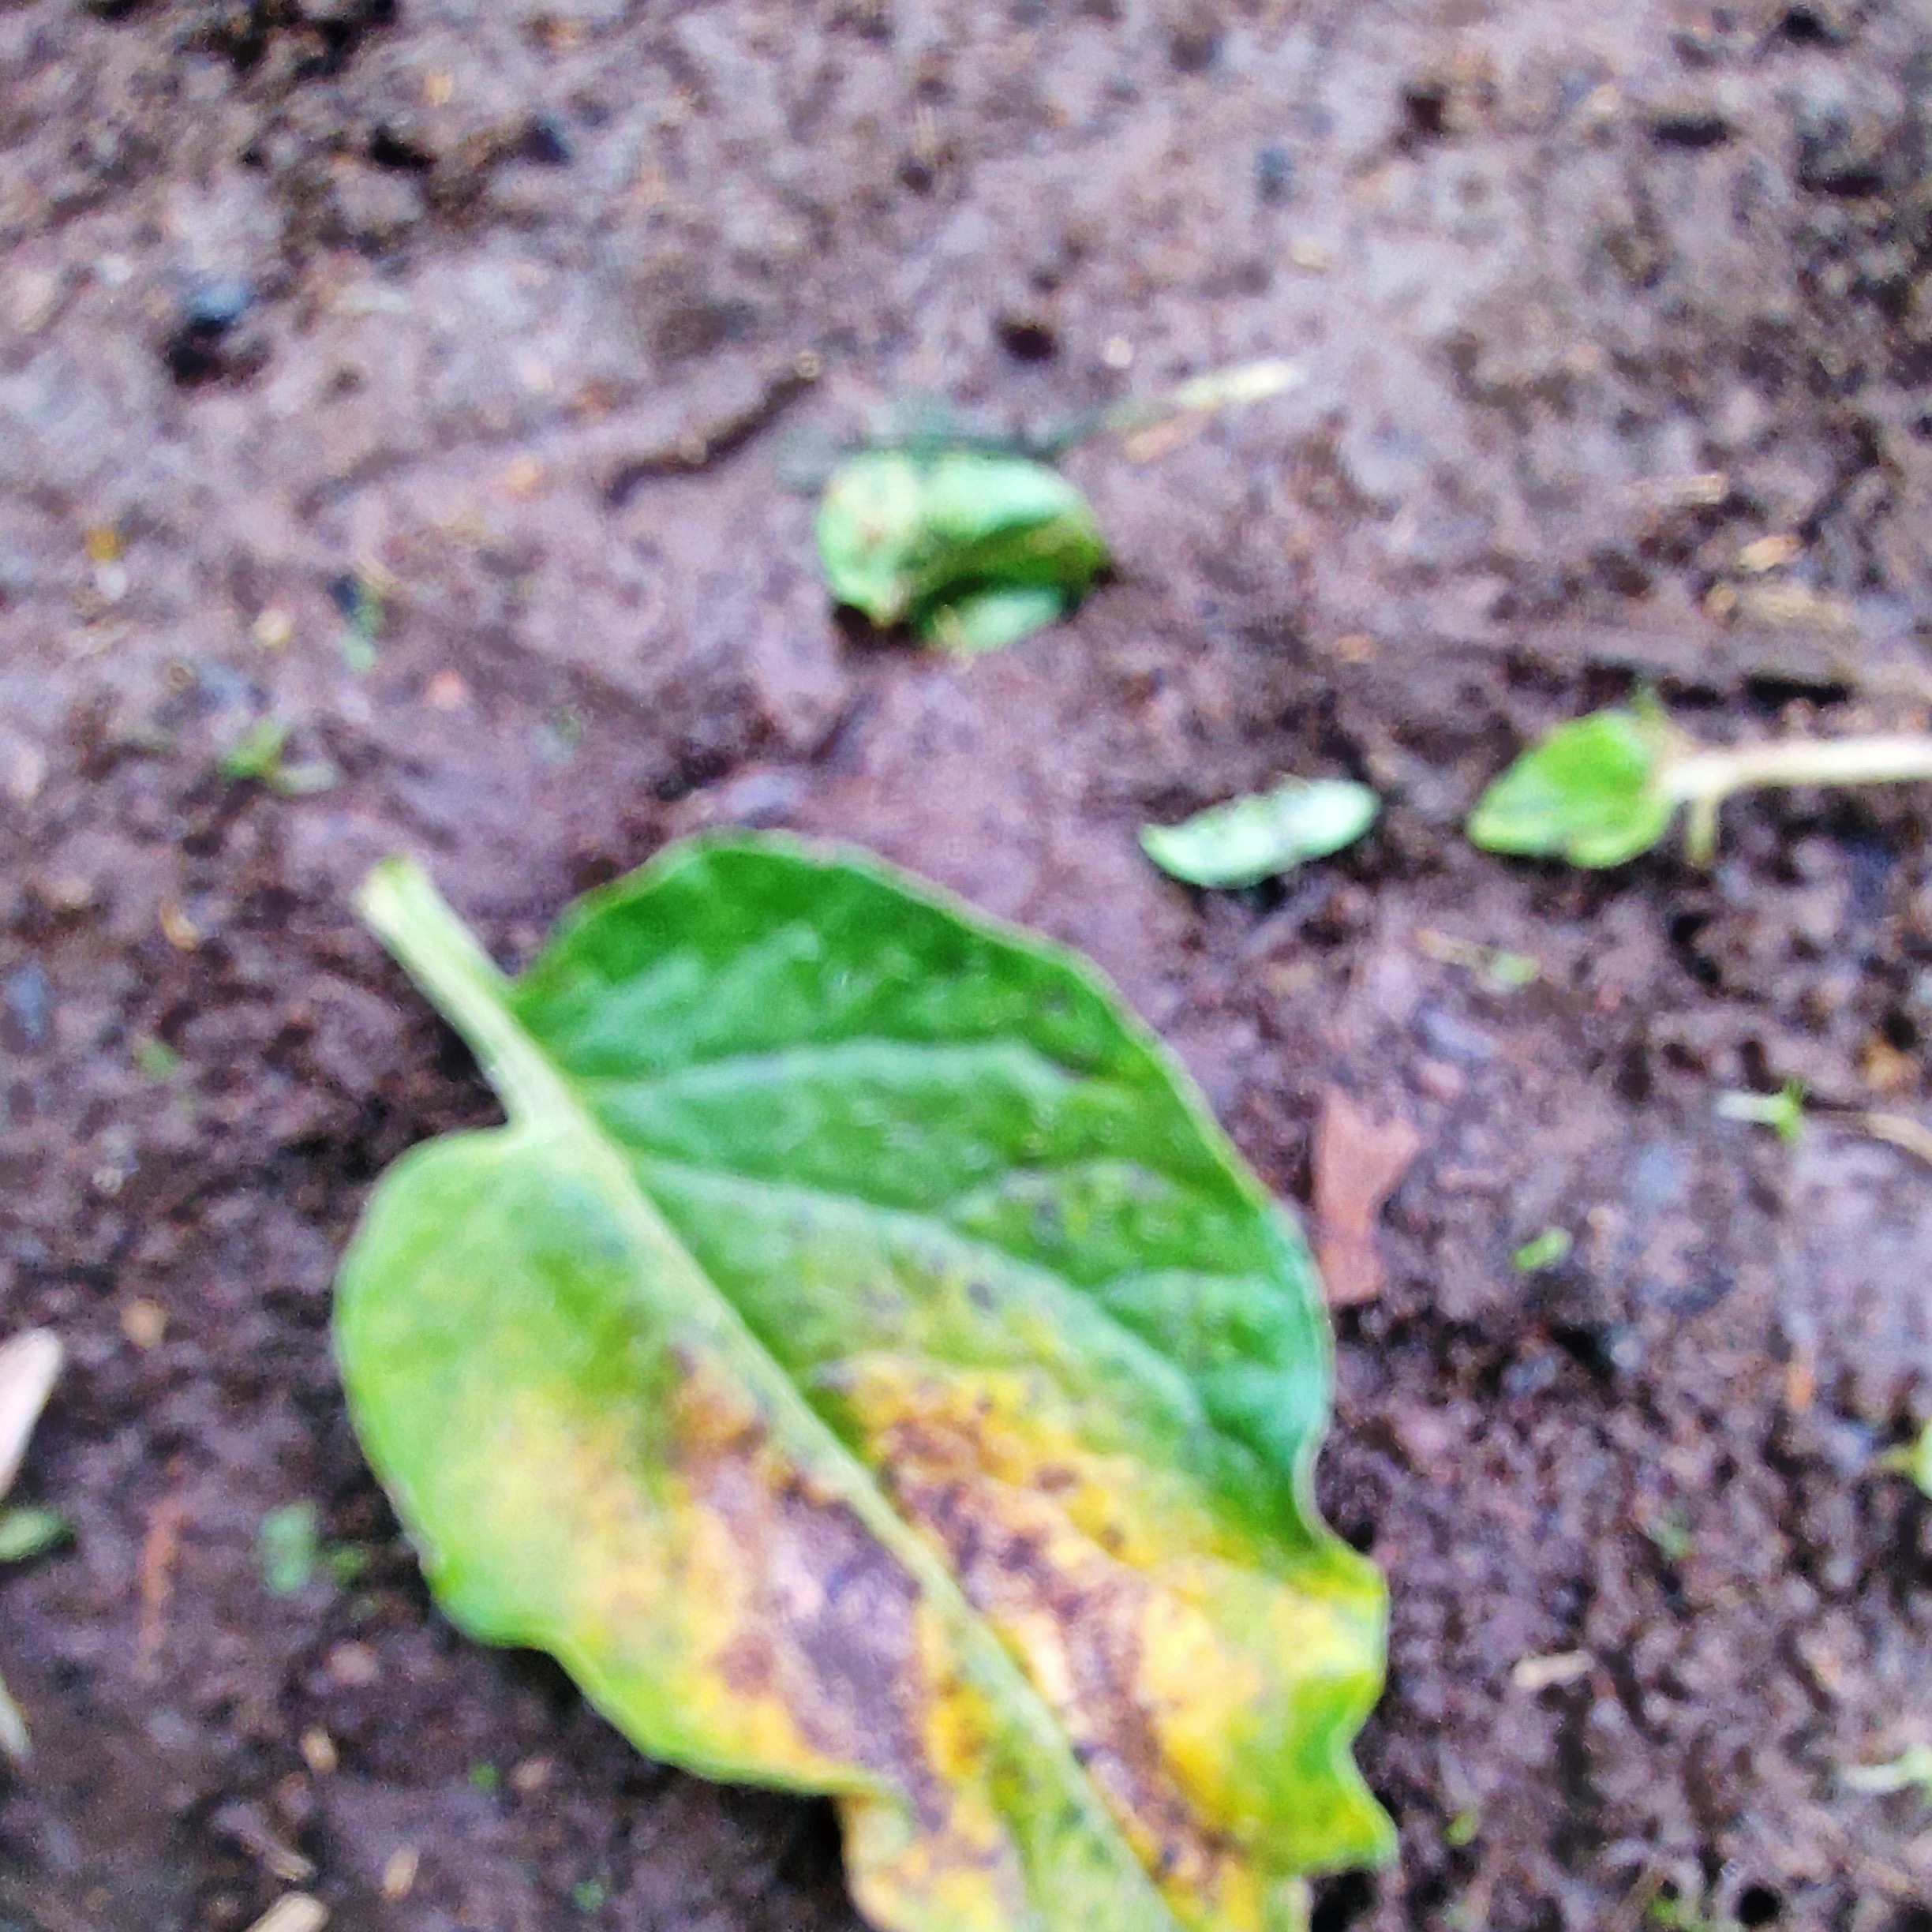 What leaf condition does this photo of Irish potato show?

late blight
